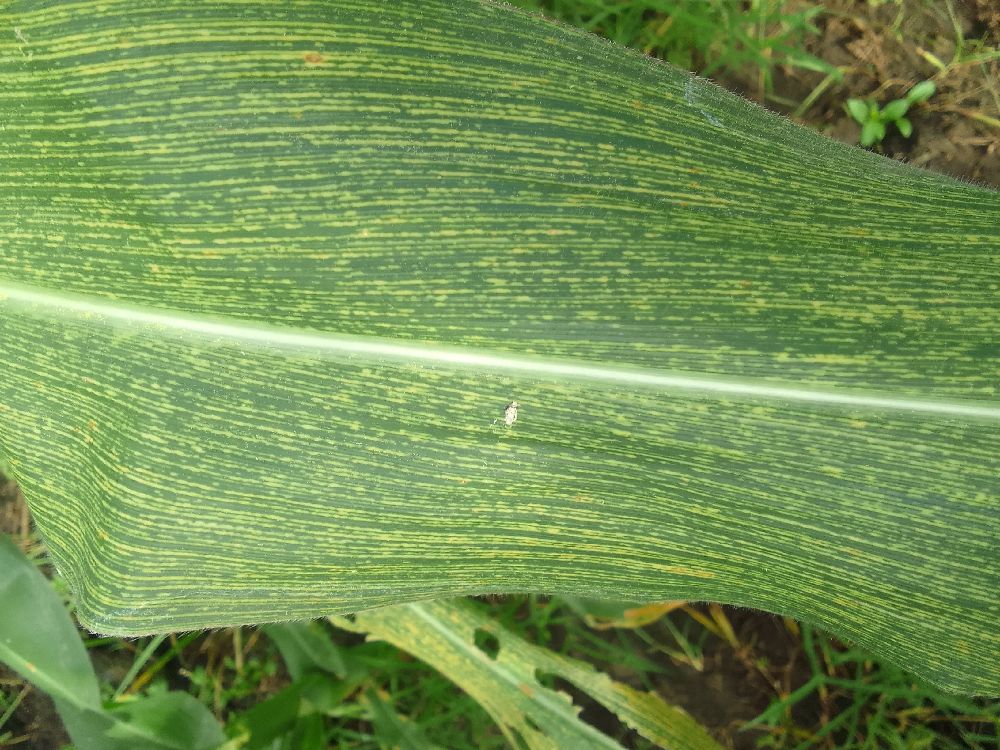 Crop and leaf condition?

maize, maize streak virus
